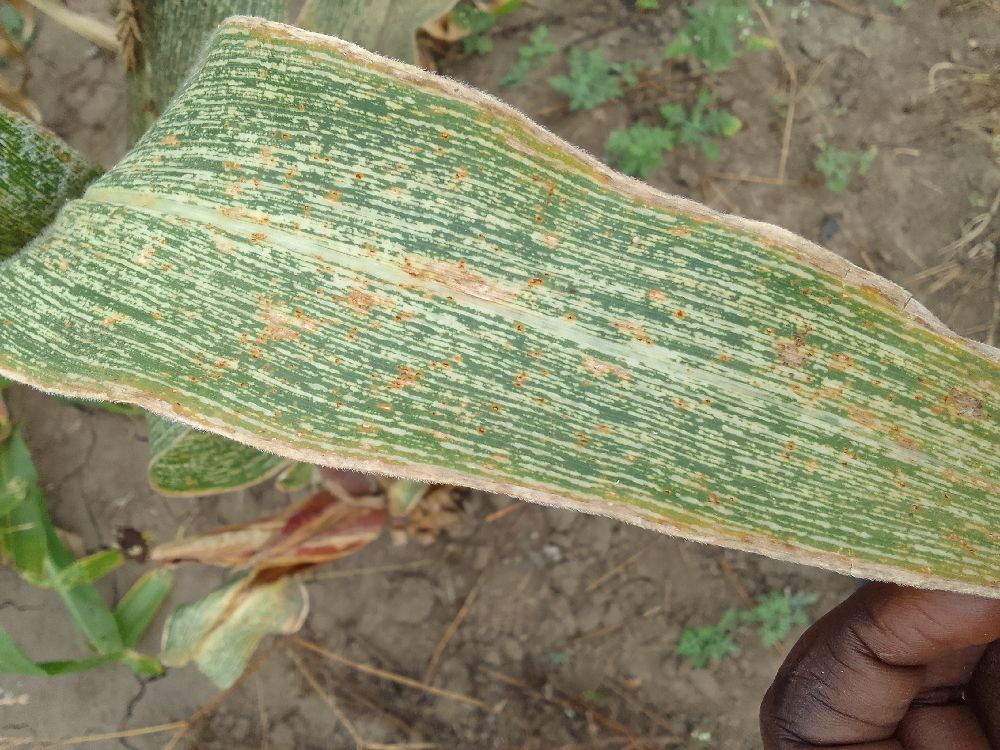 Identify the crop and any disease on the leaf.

maize, maize streak virus
